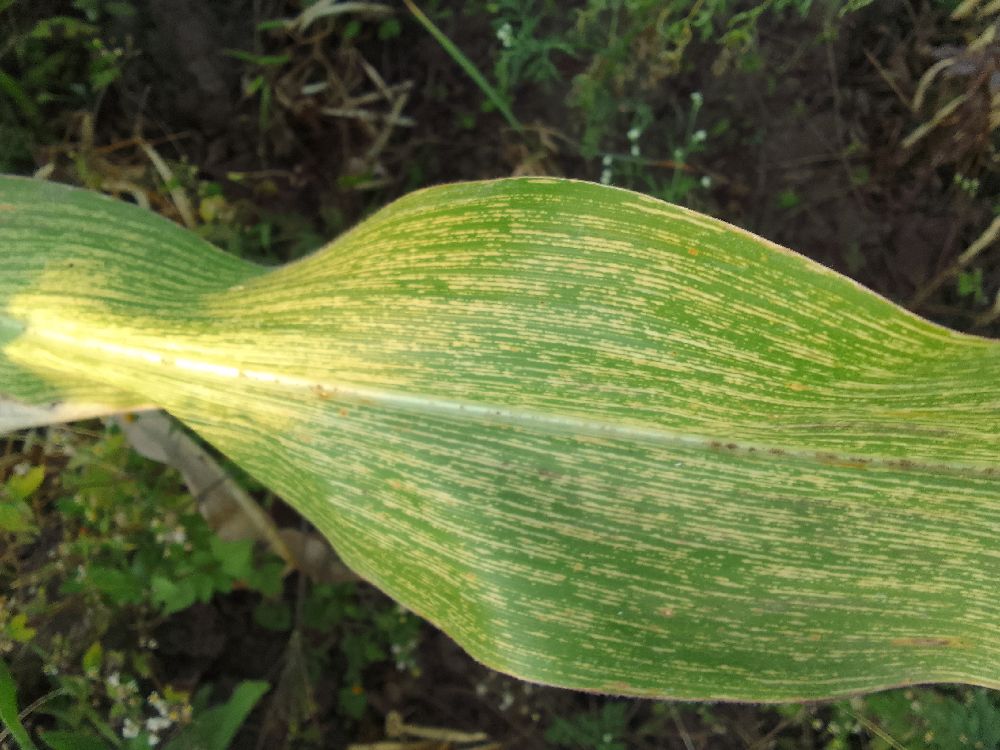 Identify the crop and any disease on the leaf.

maize, maize streak virus
